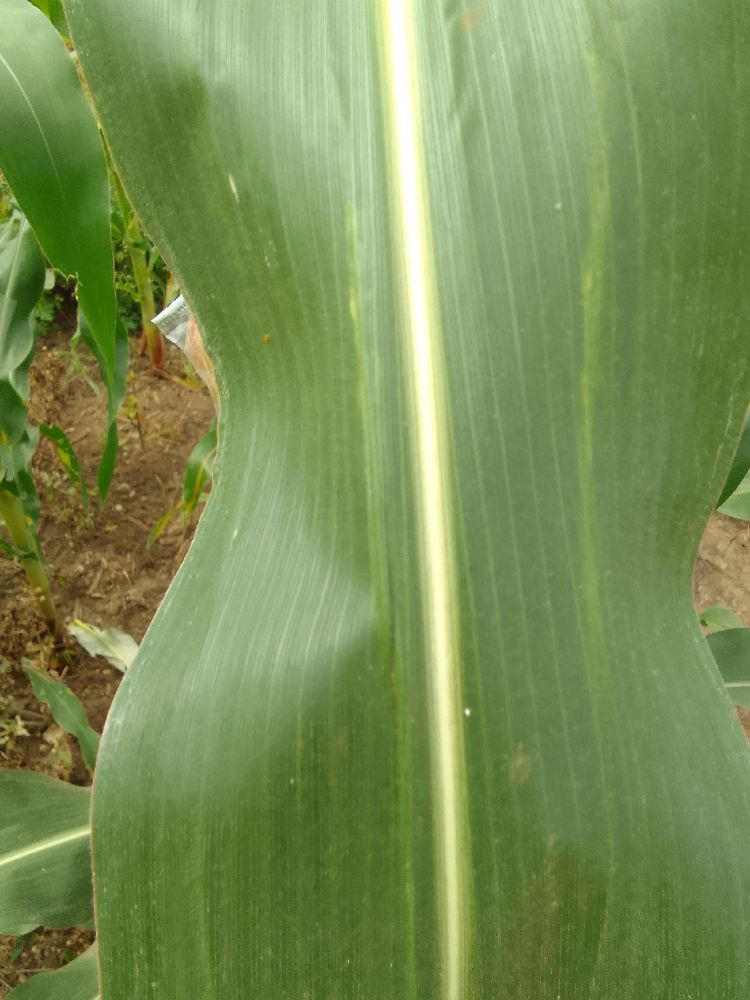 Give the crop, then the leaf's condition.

maize, healthy
